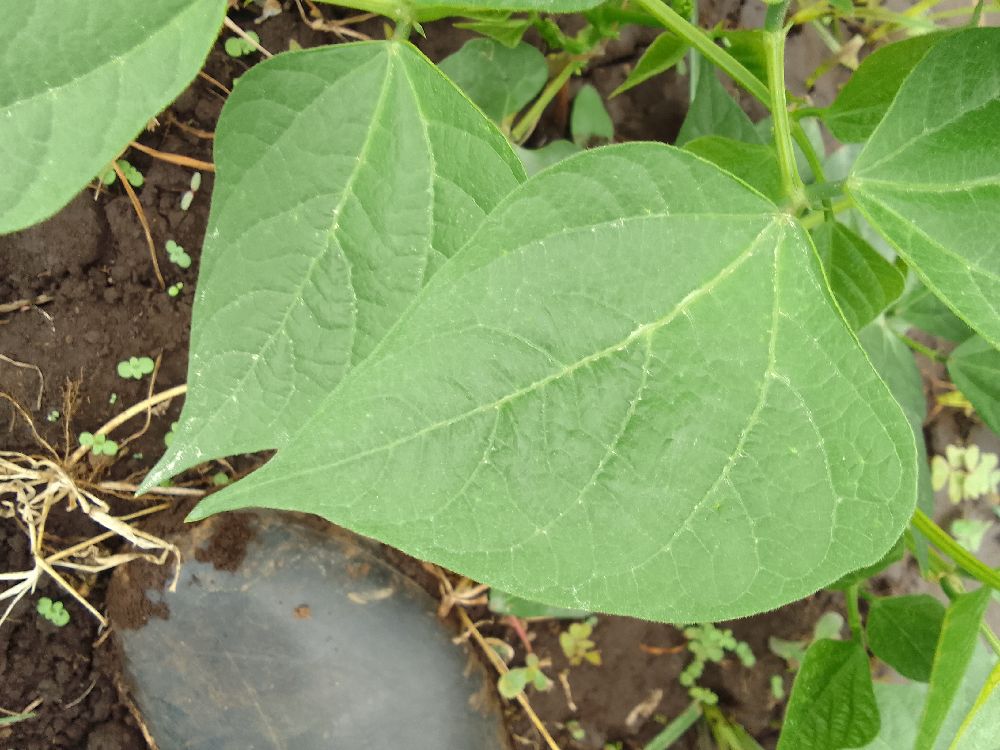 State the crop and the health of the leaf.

common bean, healthy
